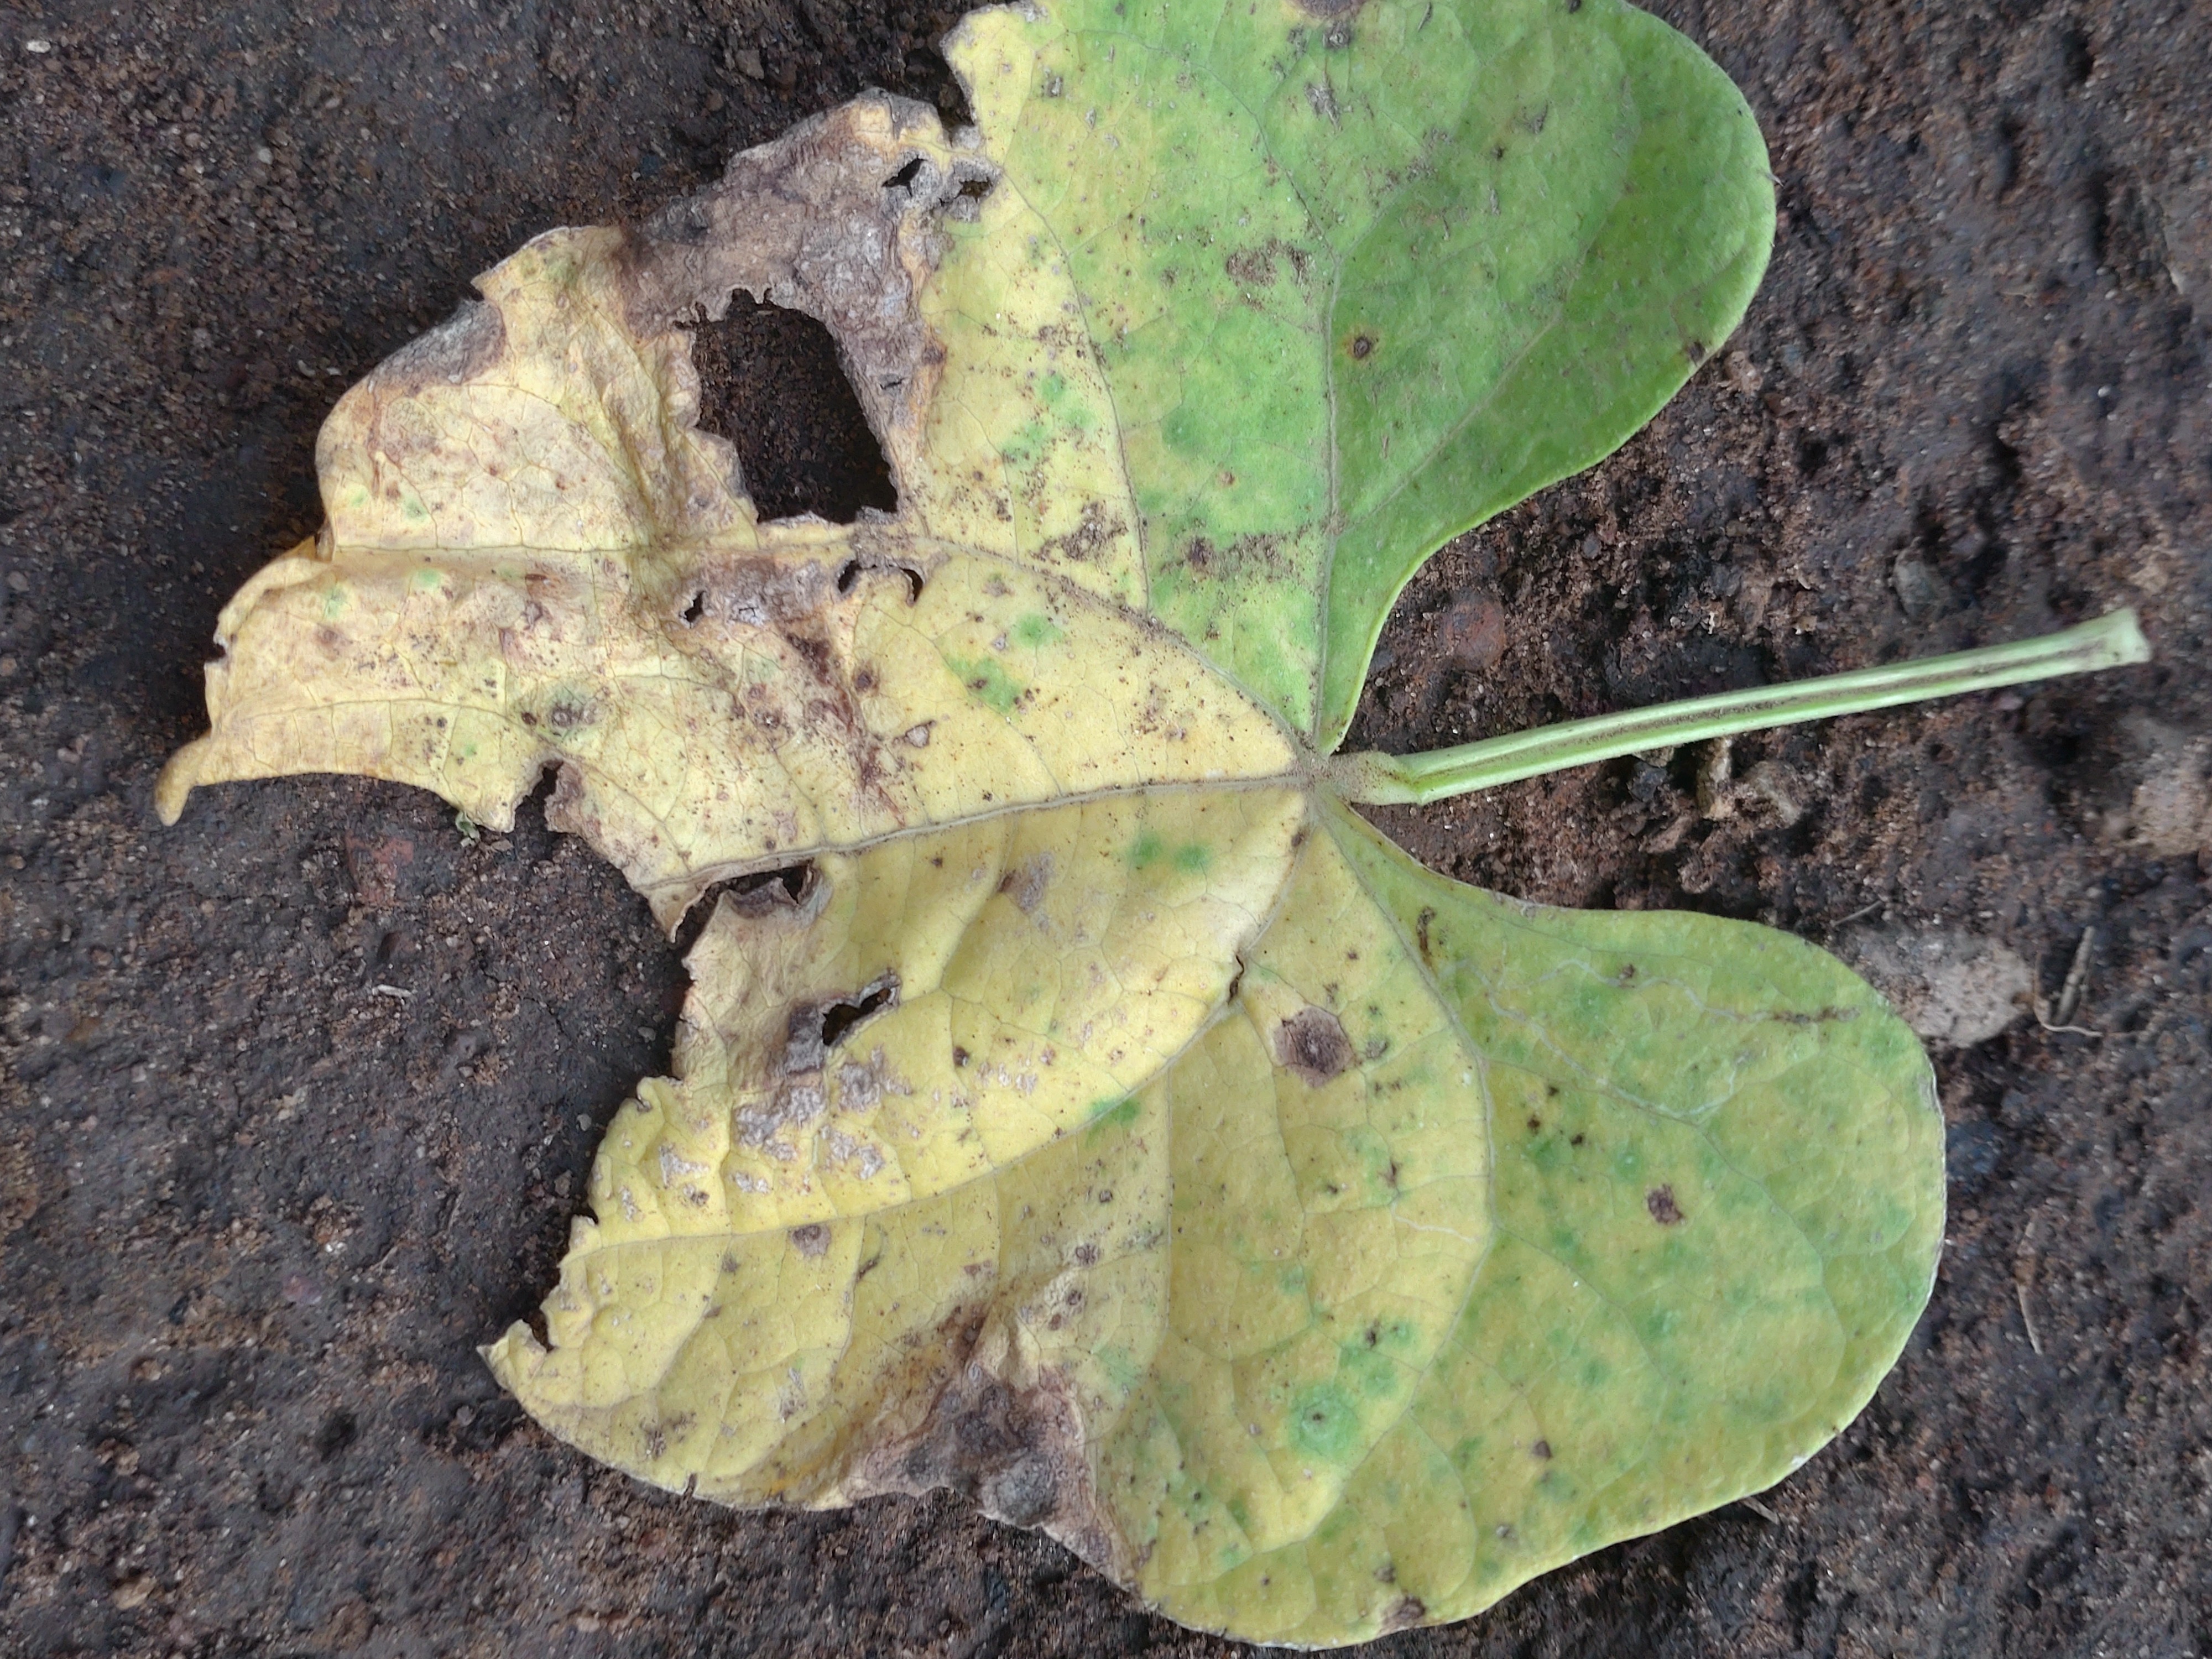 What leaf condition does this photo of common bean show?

anthracnose
